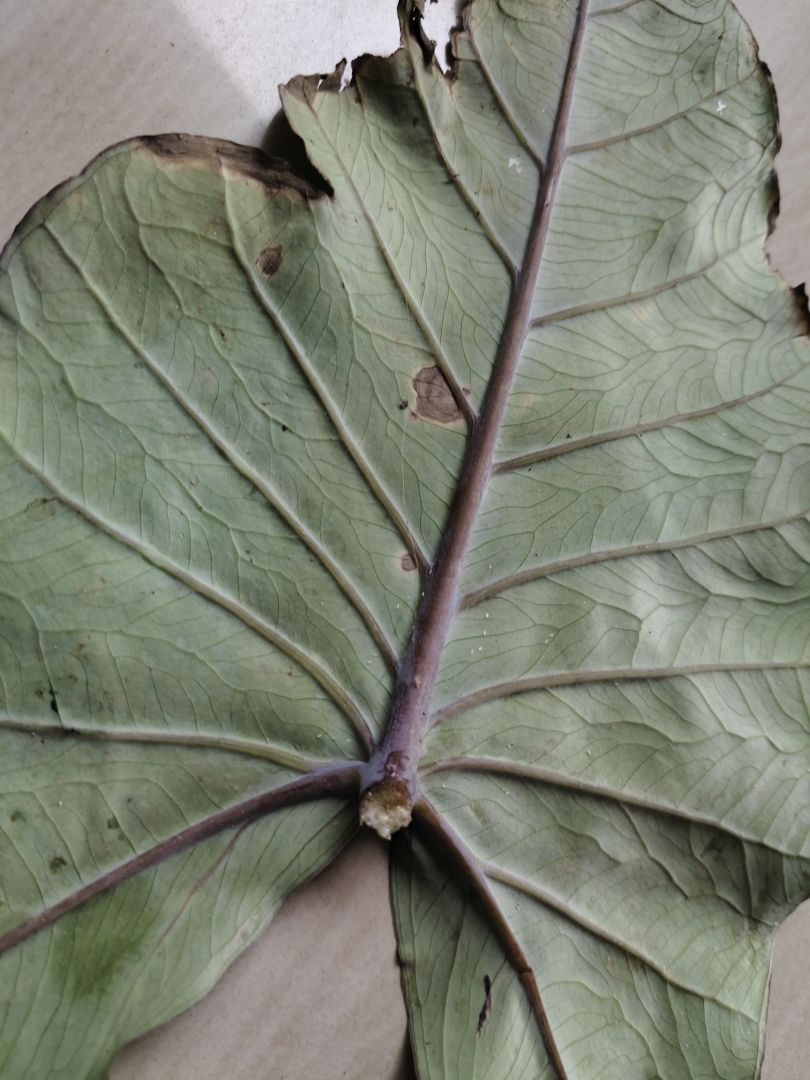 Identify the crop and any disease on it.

taro, leaf blight
